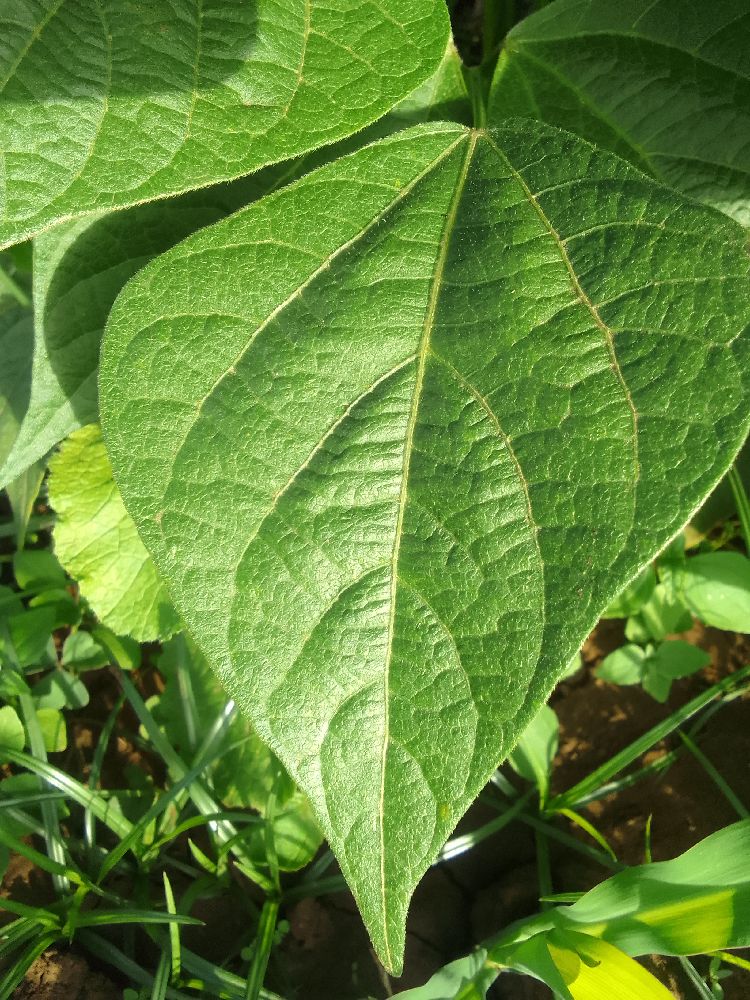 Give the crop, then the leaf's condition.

common bean, healthy
